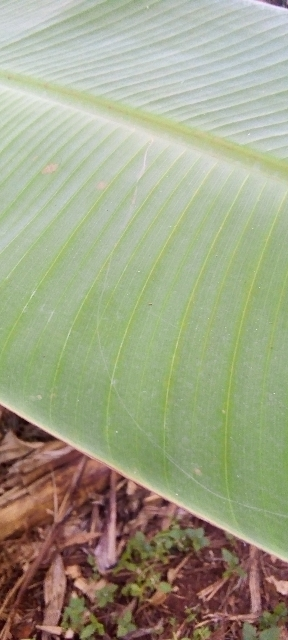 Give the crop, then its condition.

banana, healthy
